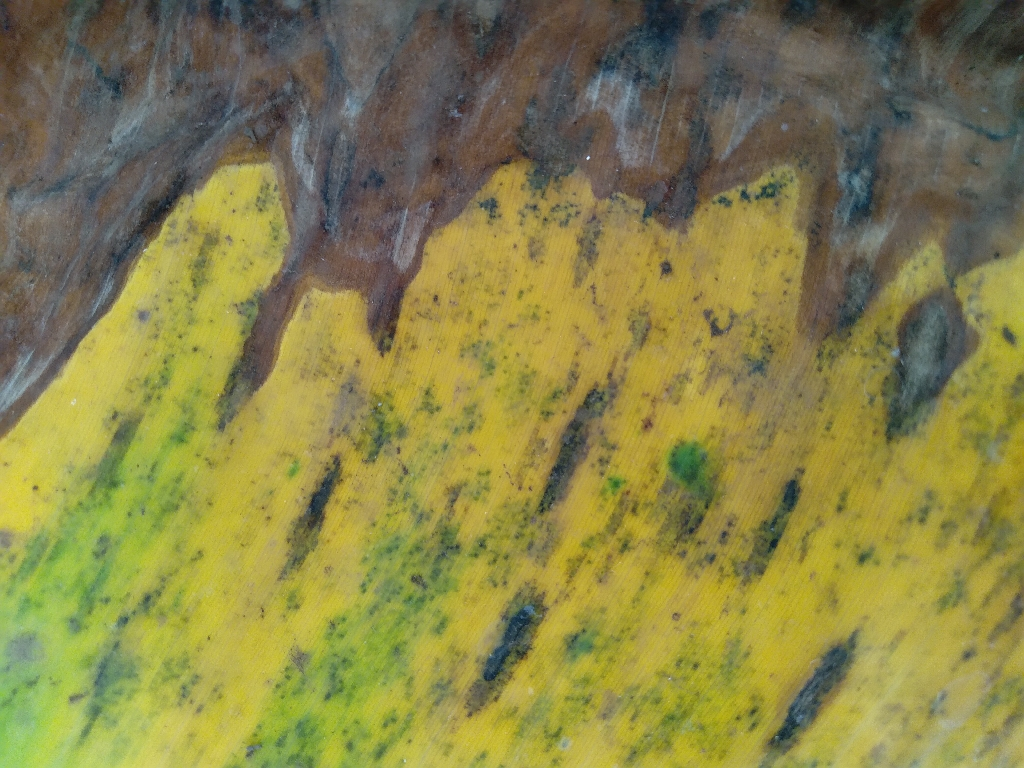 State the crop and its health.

banana, black sigatoka
